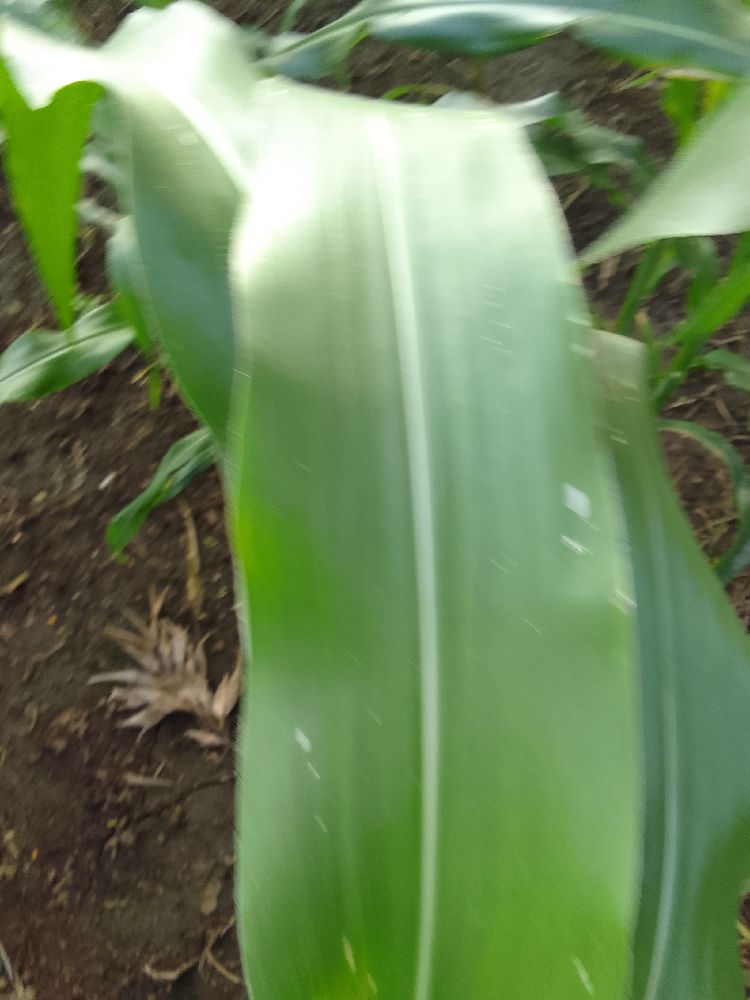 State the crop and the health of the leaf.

maize, healthy
